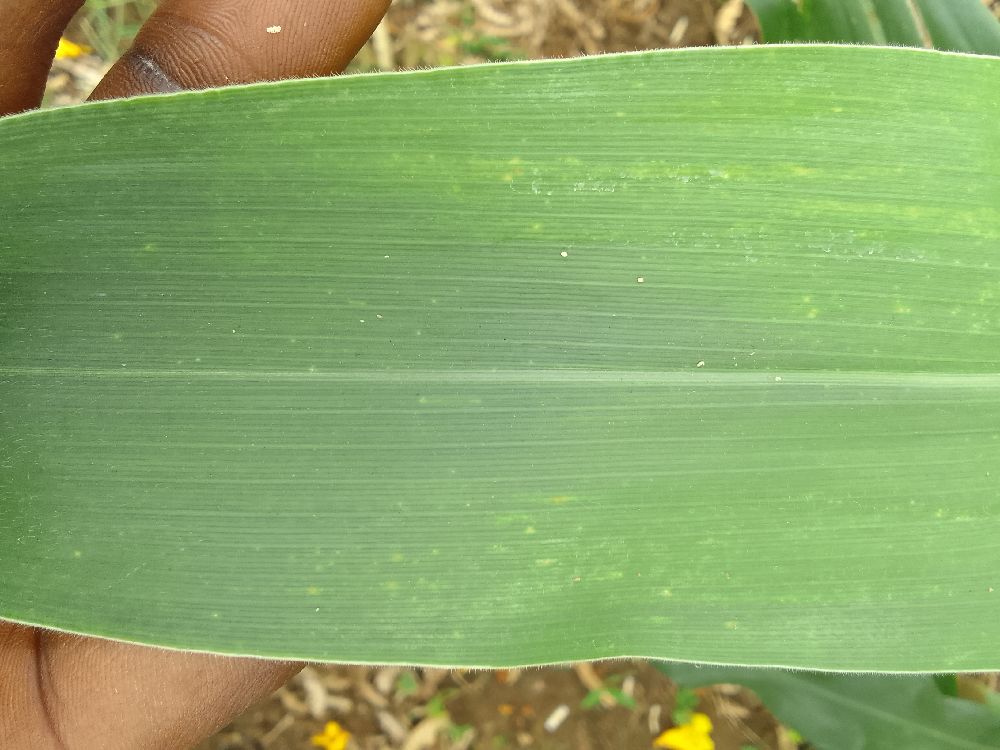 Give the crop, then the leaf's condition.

maize, healthy
